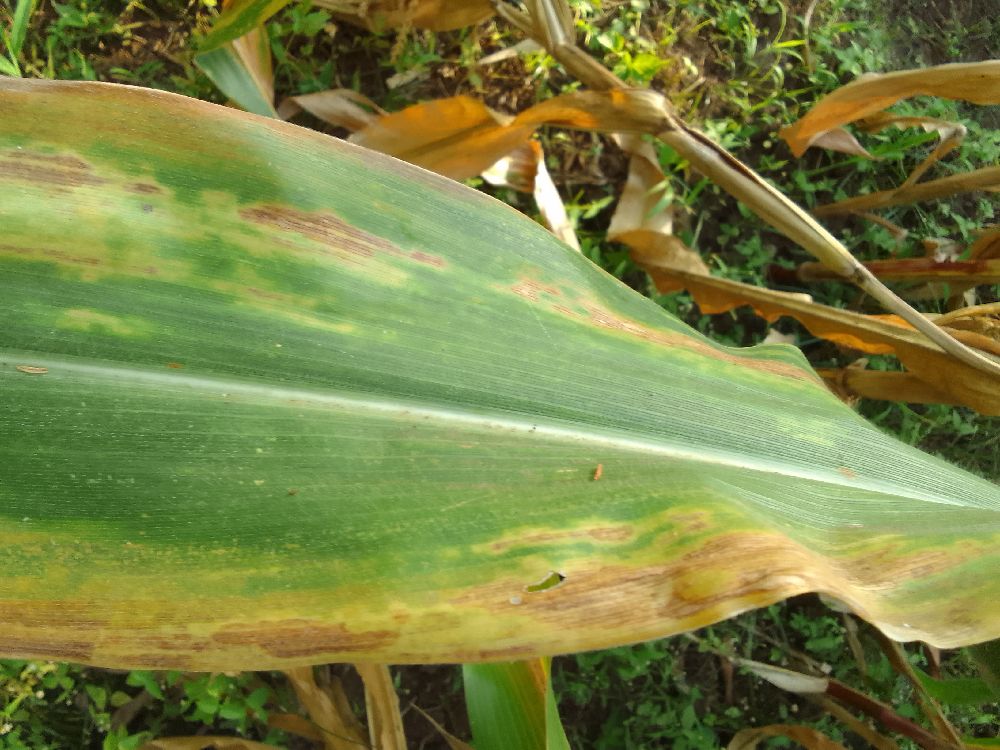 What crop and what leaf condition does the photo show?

maize, maize lethal necrosis
